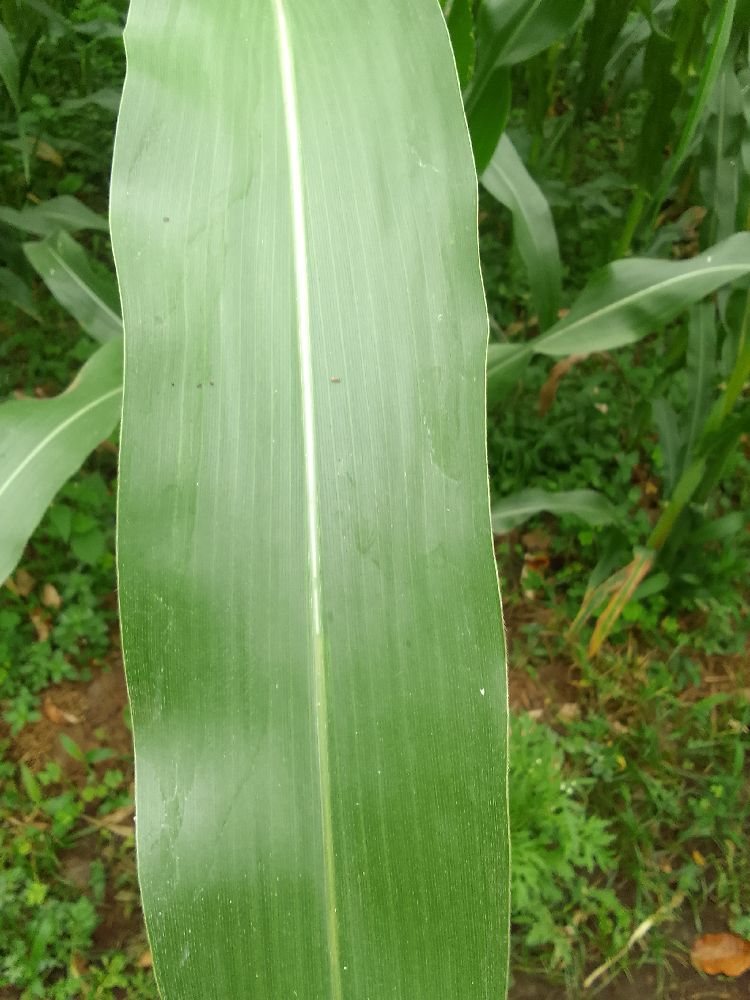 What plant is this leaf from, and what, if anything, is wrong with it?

maize, healthy
